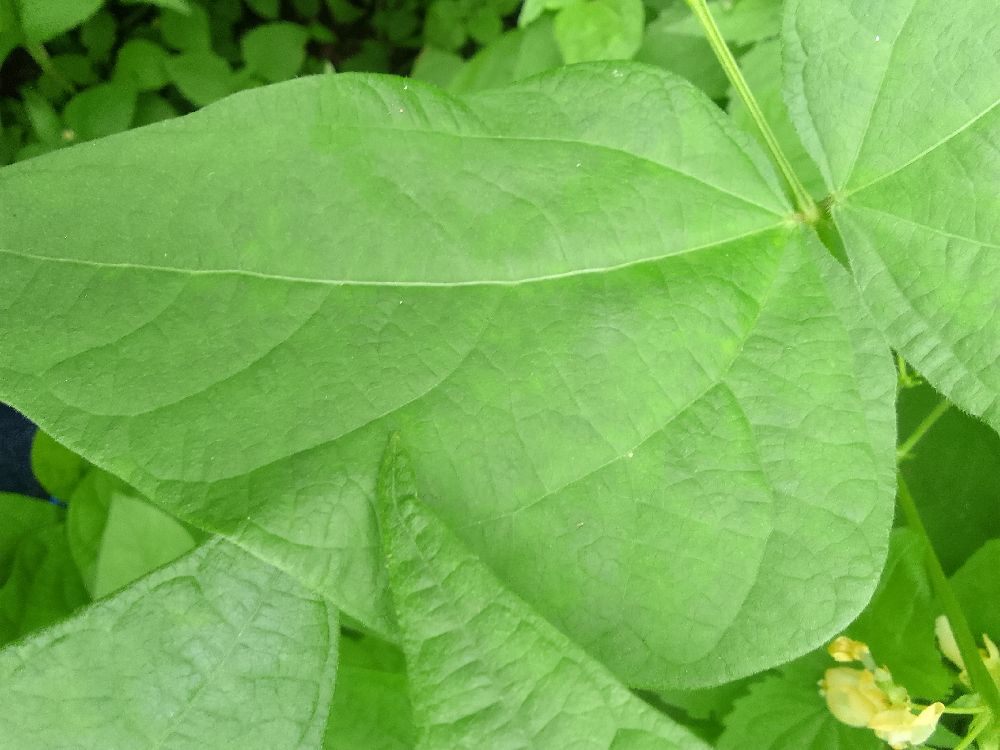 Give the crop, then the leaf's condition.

common bean, healthy
